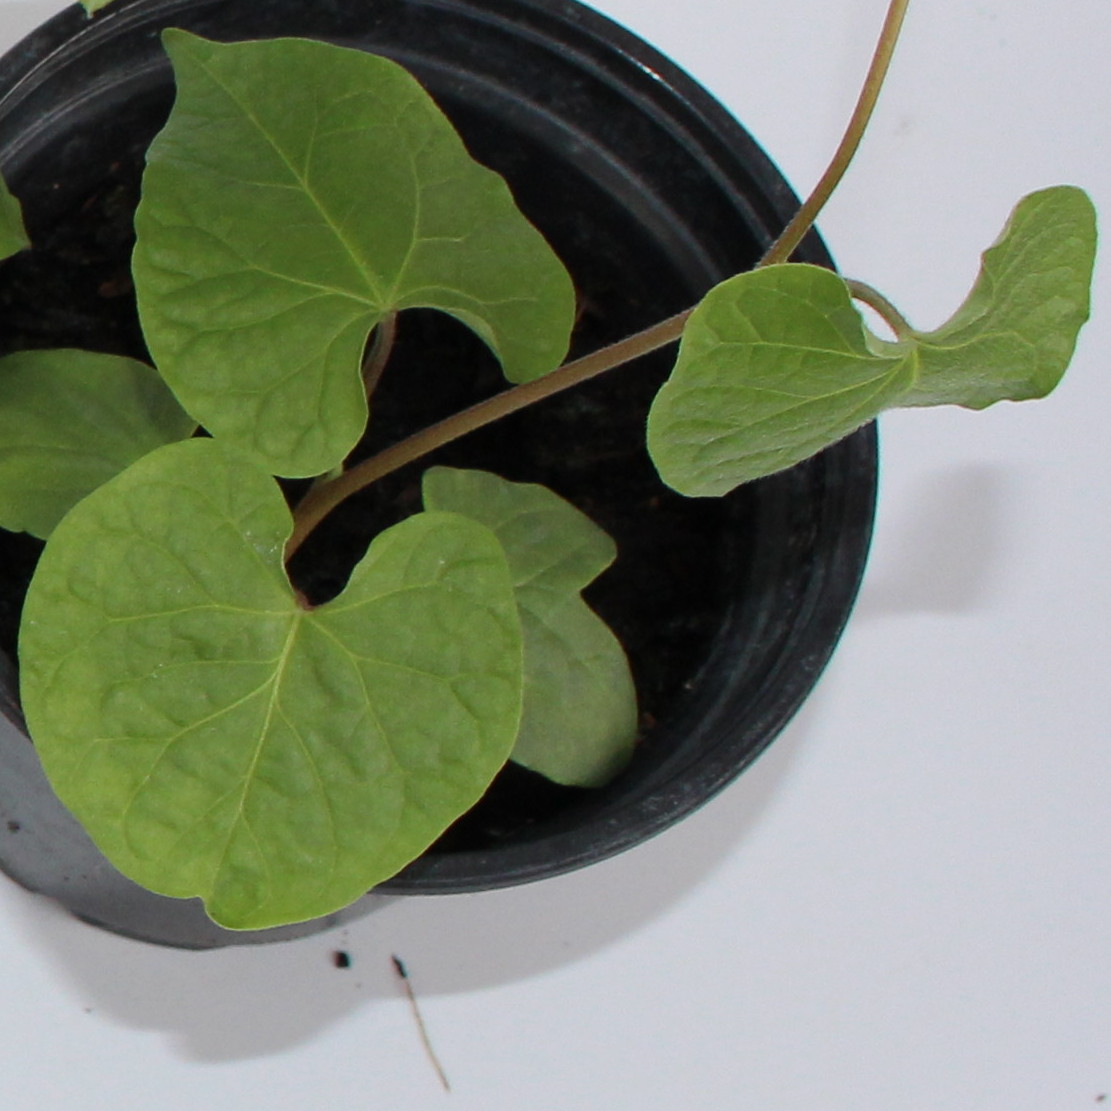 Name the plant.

Convolvulus arvensis
